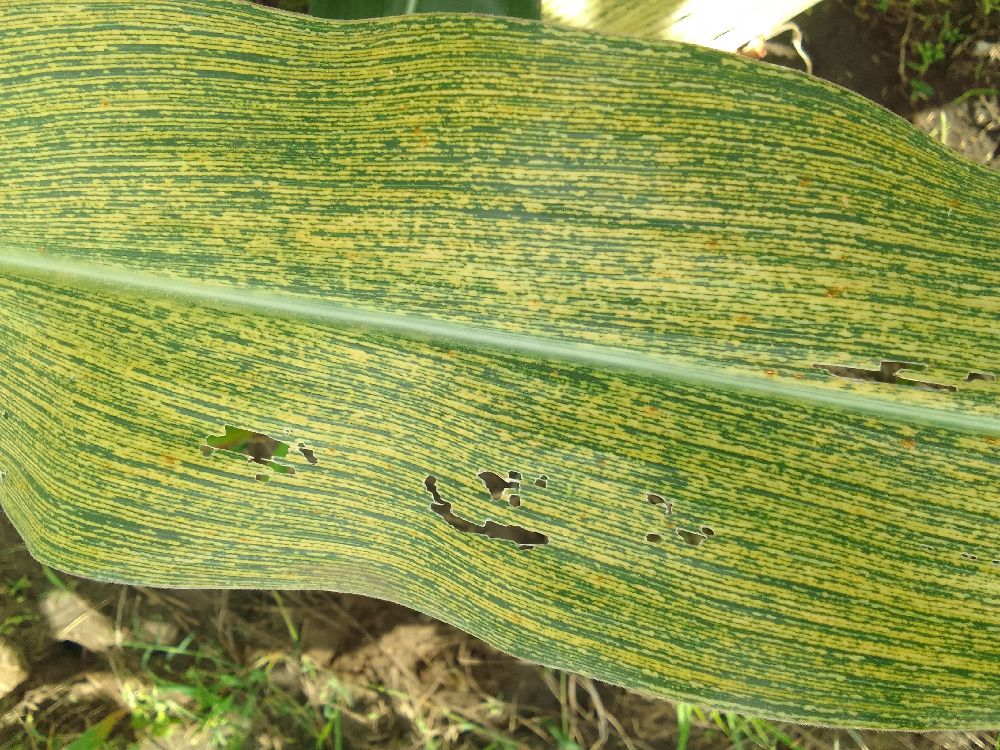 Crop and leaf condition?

maize, maize streak virus
